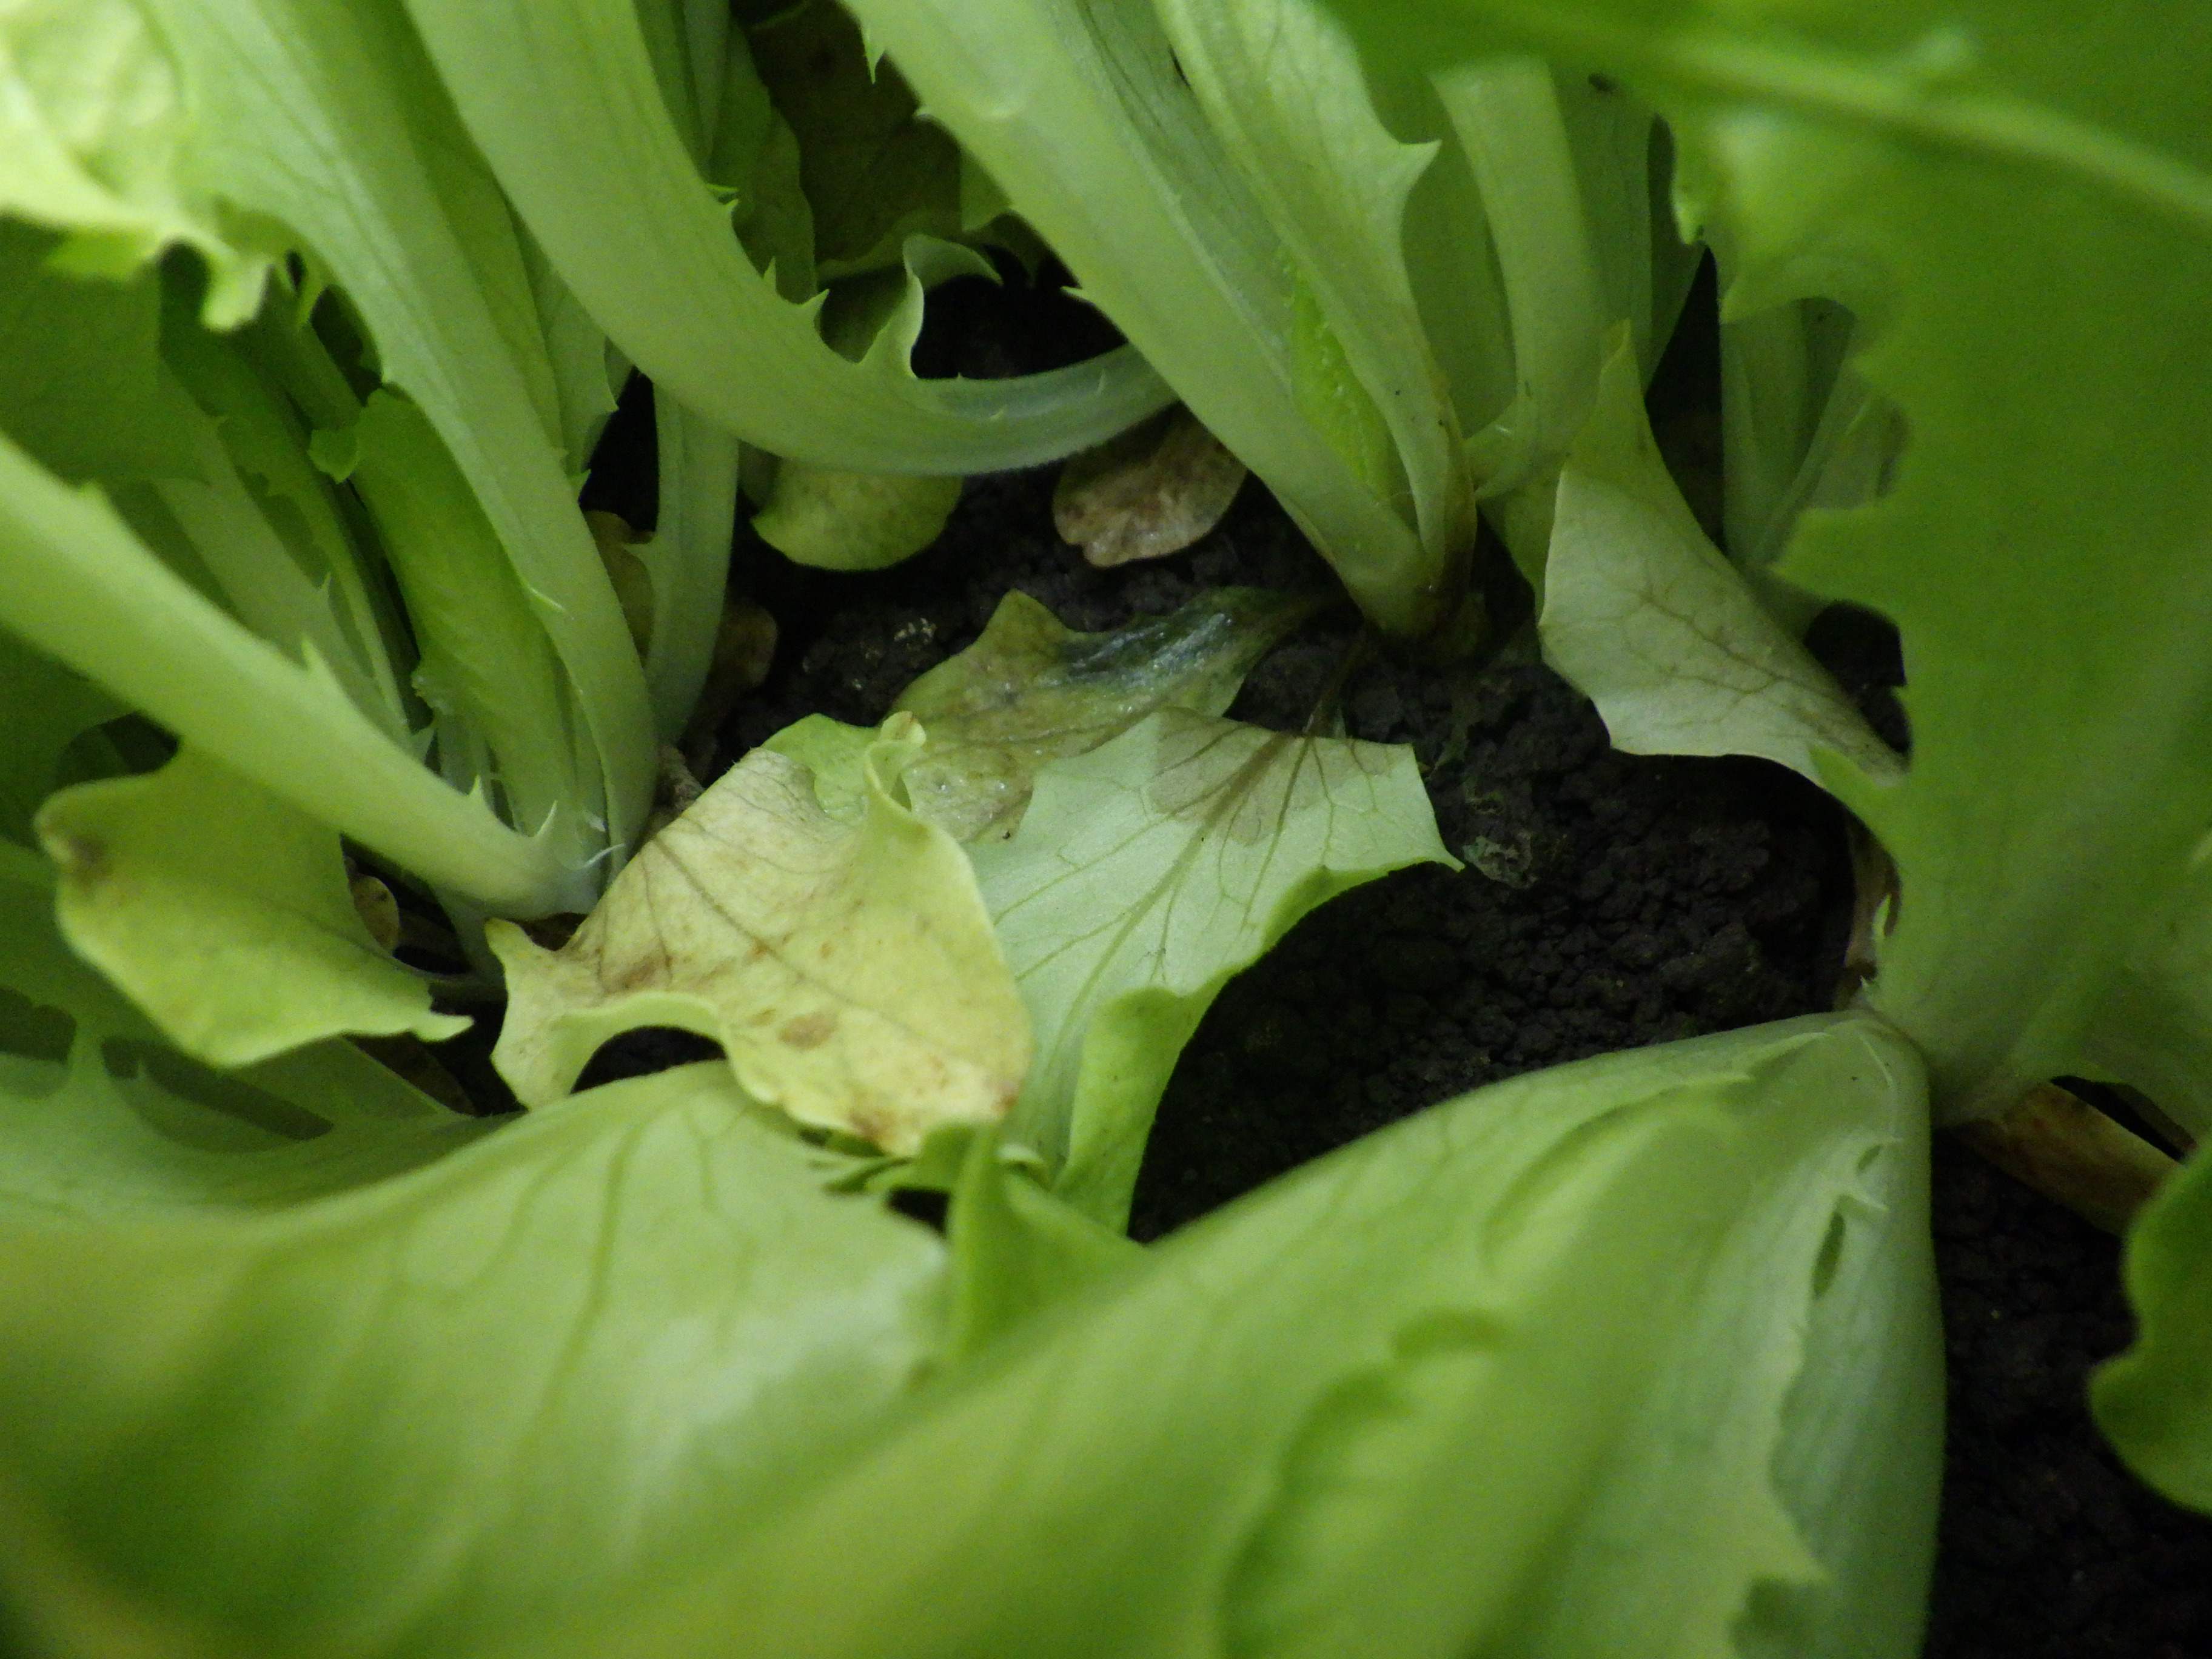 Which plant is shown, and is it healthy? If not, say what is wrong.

lettuce, sclerotinia
